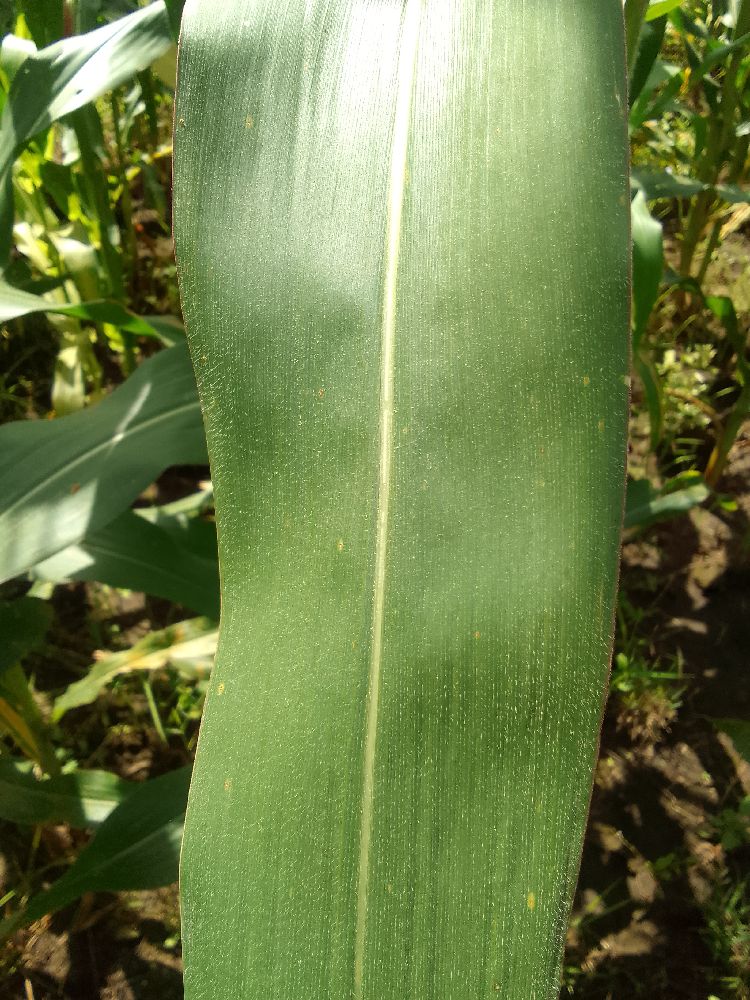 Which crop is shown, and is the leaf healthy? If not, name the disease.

maize, healthy
